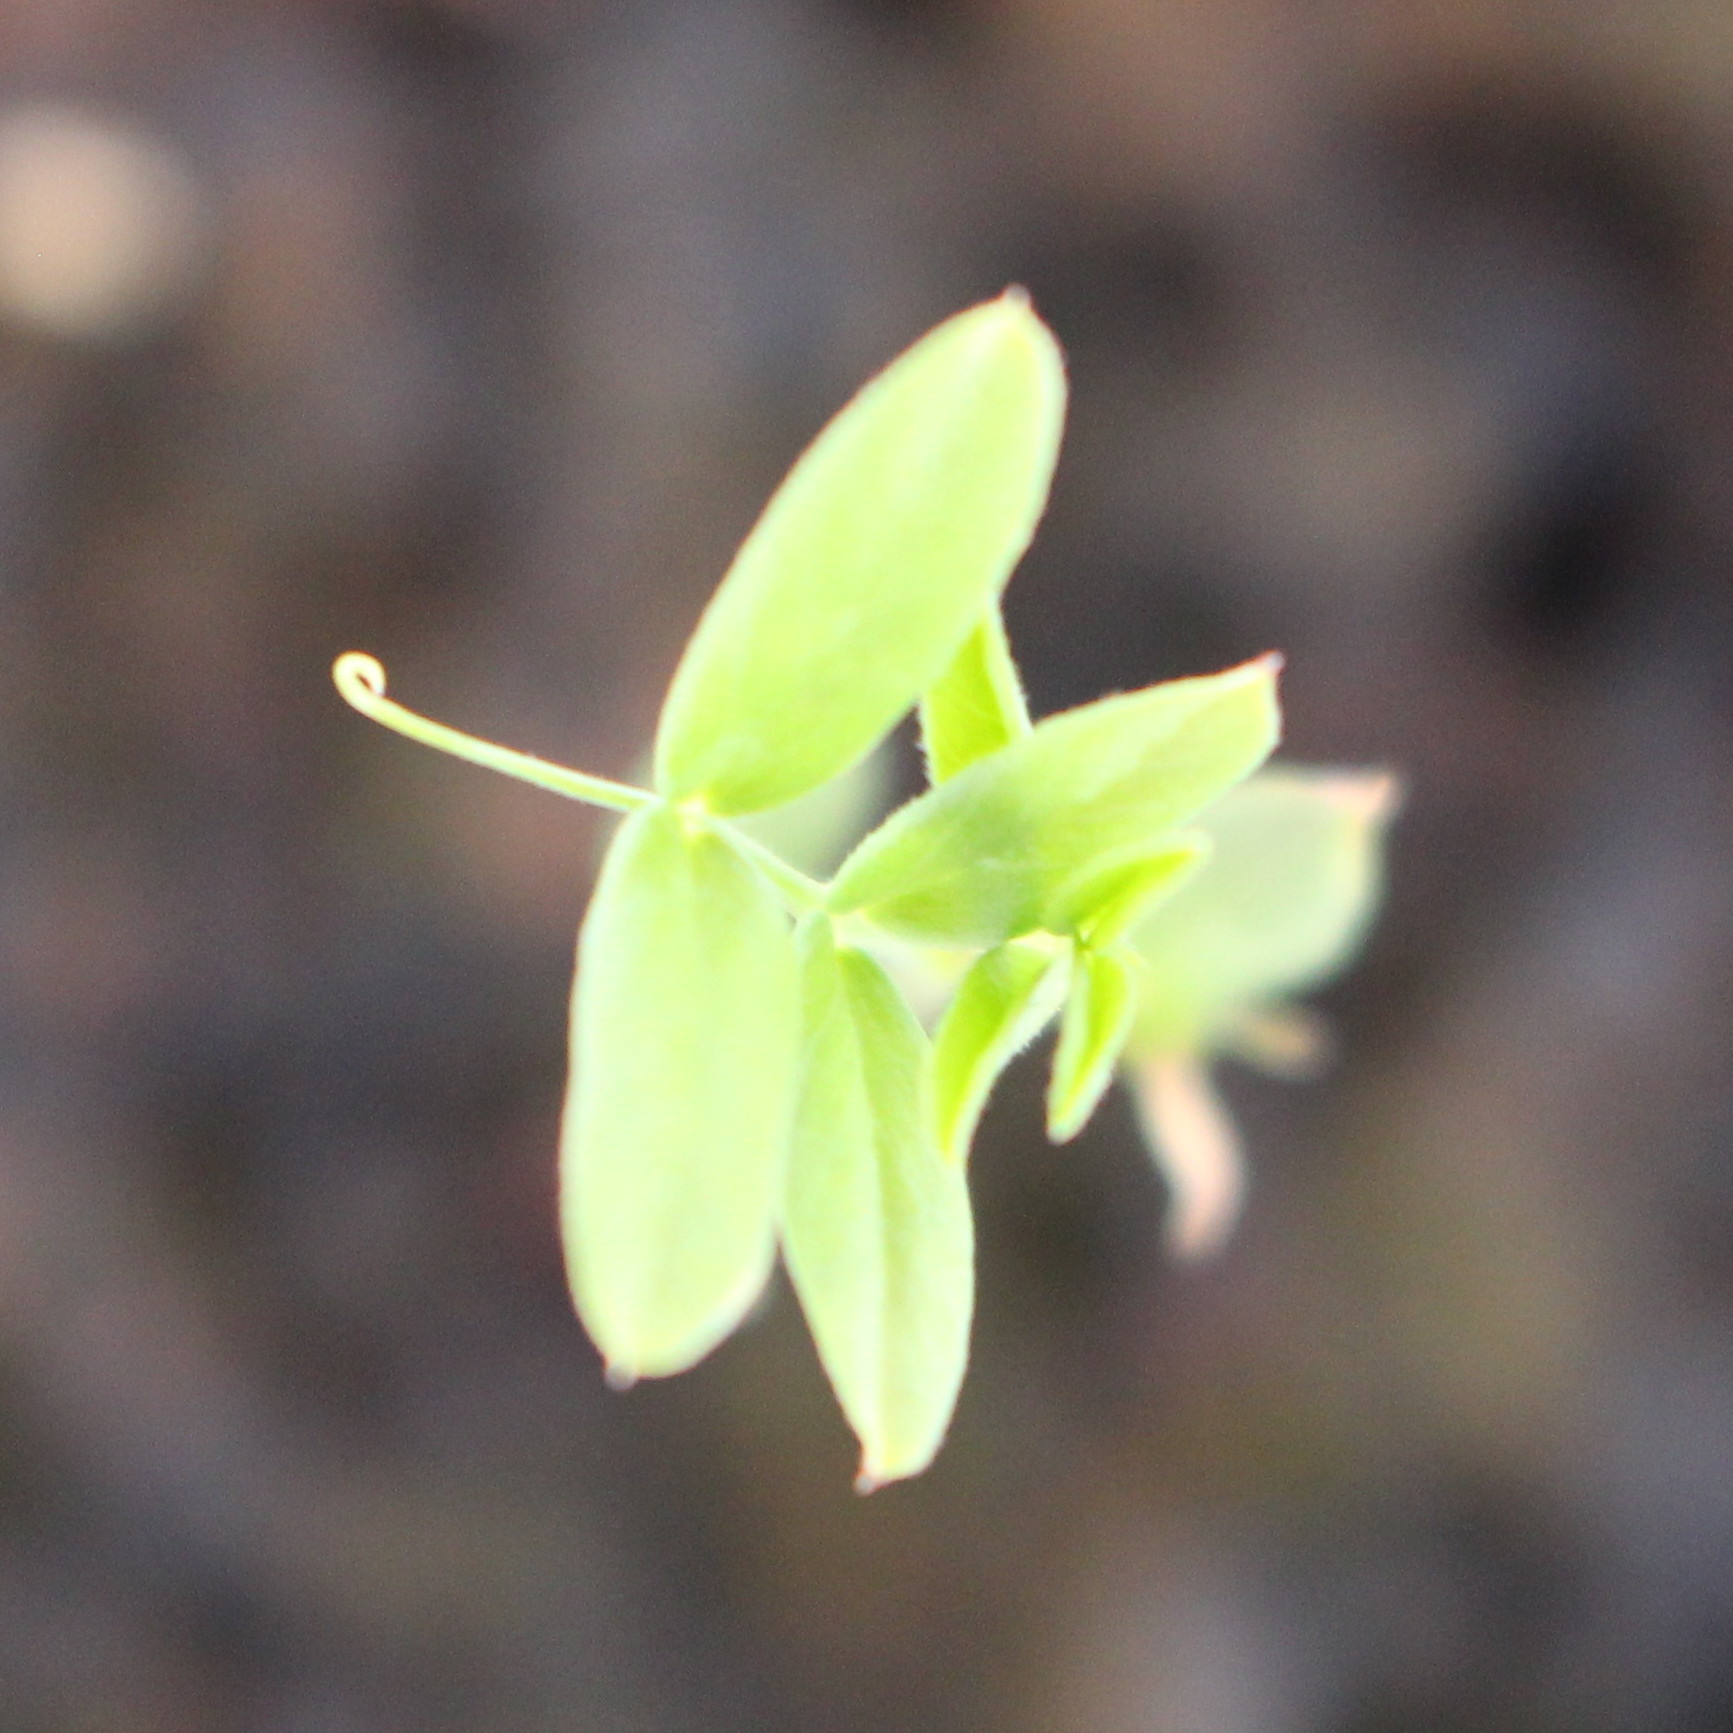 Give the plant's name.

Vicia sativa
